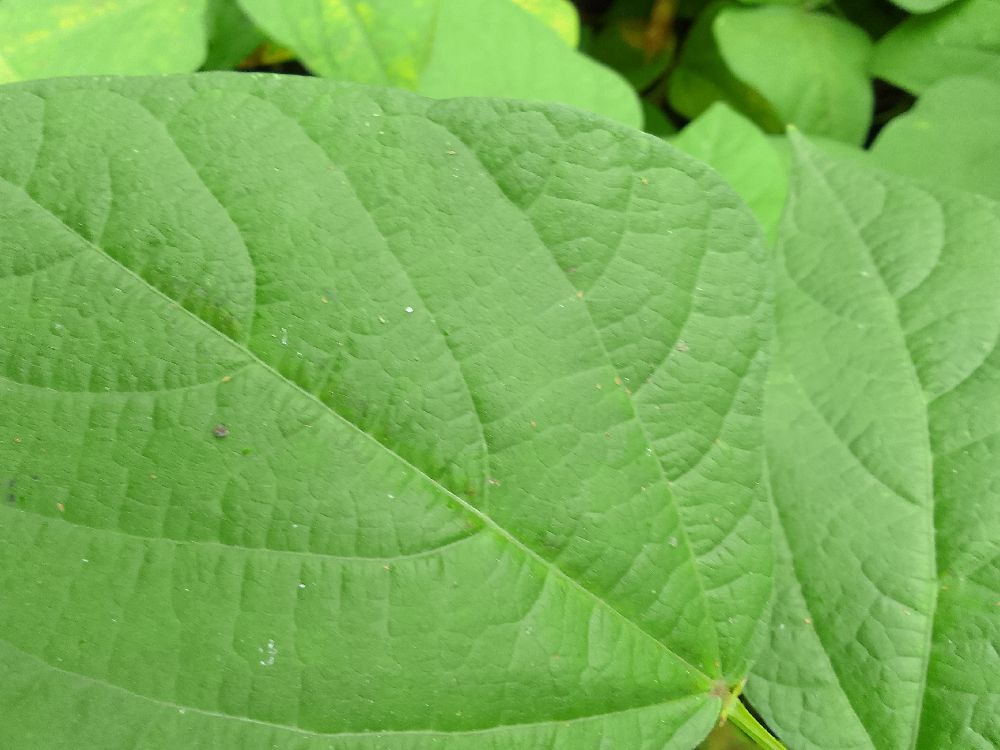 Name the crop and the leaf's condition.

common bean, healthy
